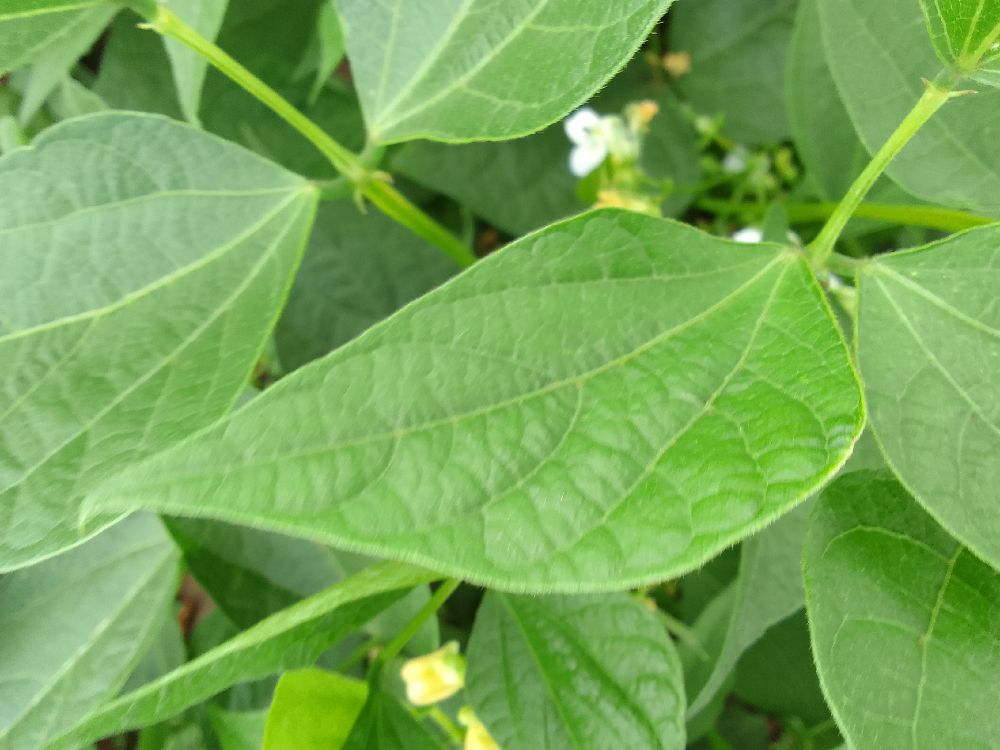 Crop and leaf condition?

common bean, healthy
